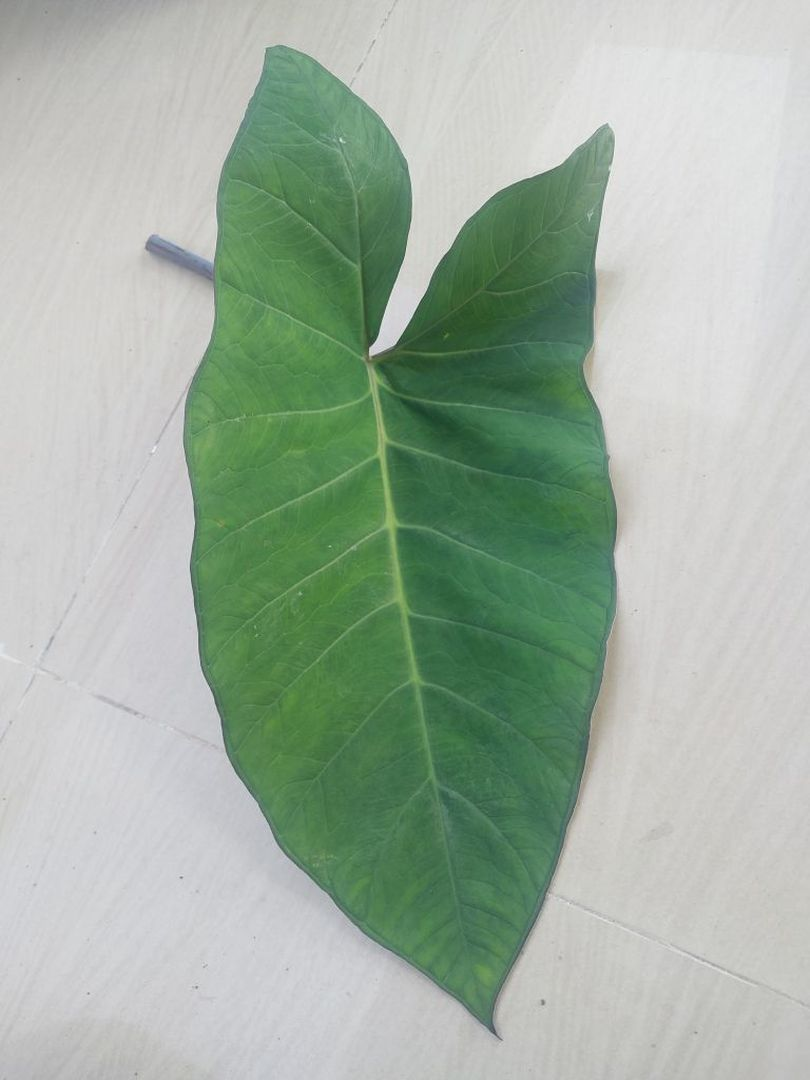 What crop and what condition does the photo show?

taro, healthy
